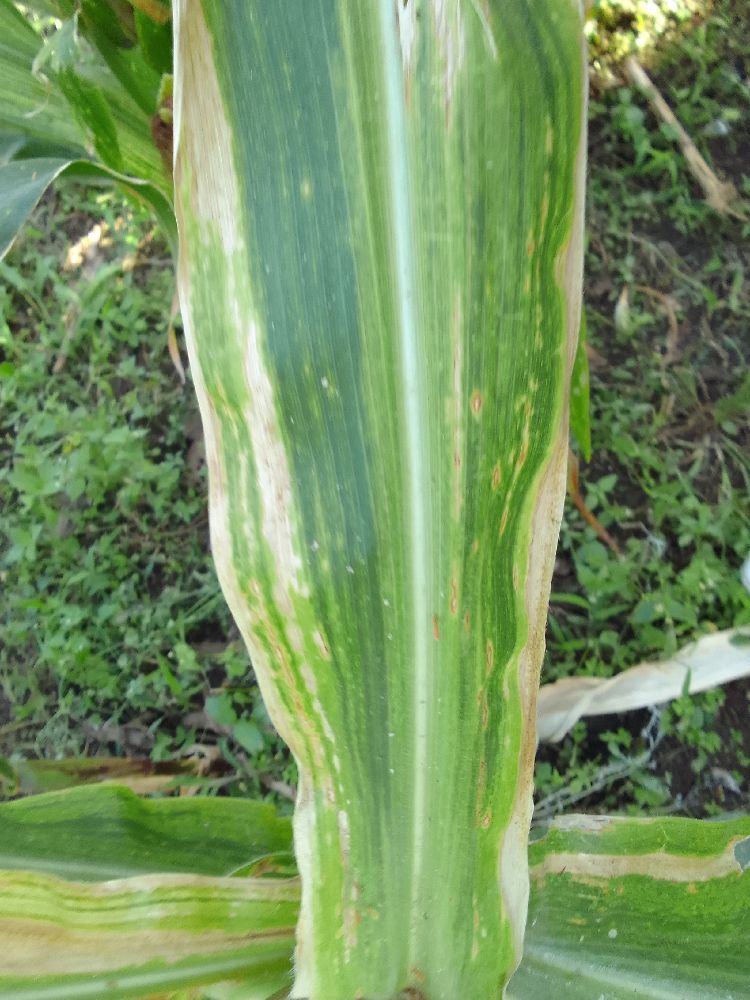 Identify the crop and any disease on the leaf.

maize, maize lethal necrosis
